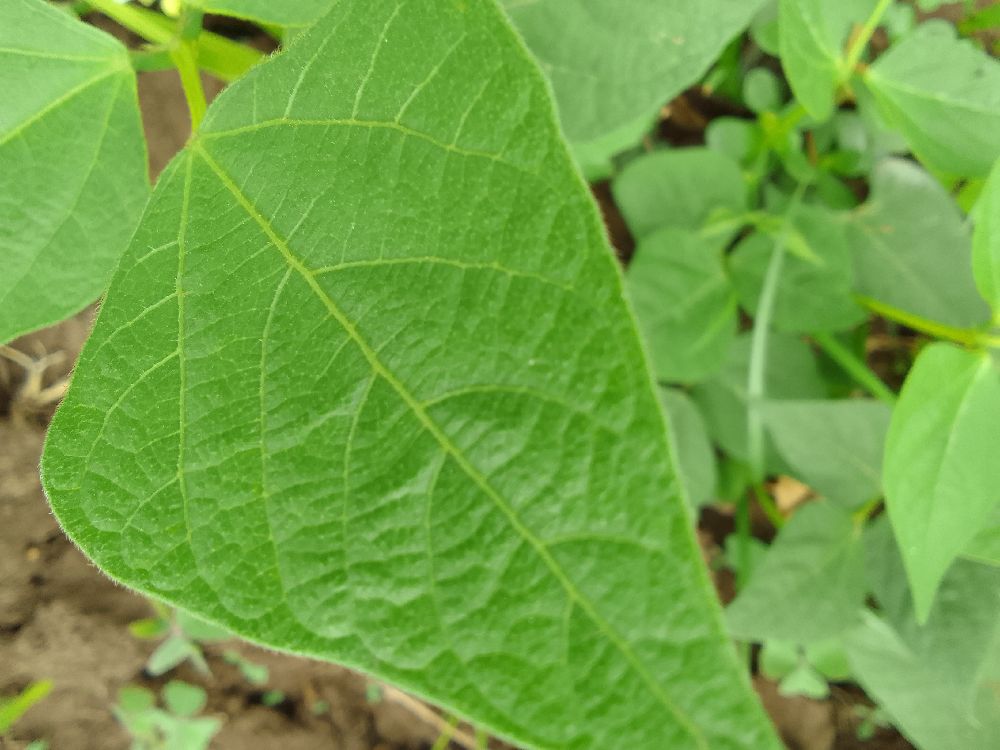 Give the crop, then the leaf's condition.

common bean, healthy
